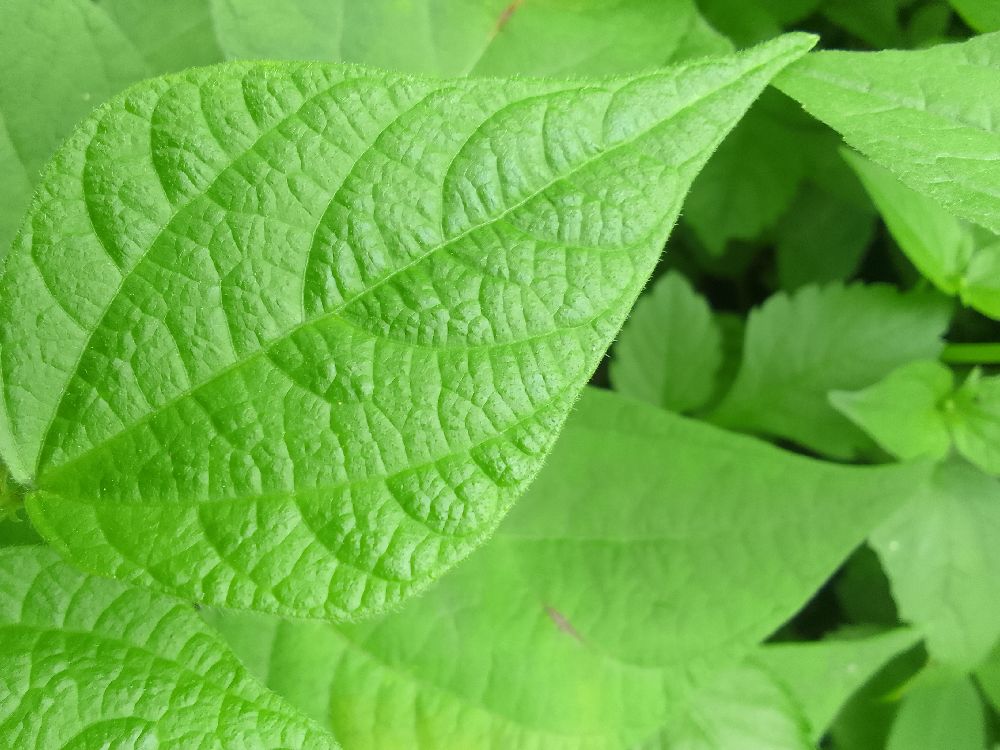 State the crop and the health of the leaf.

common bean, healthy
